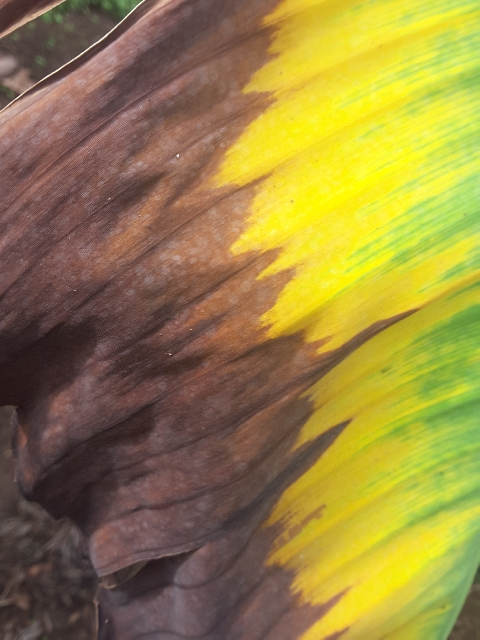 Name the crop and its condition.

banana, fusarium wilt race 1
